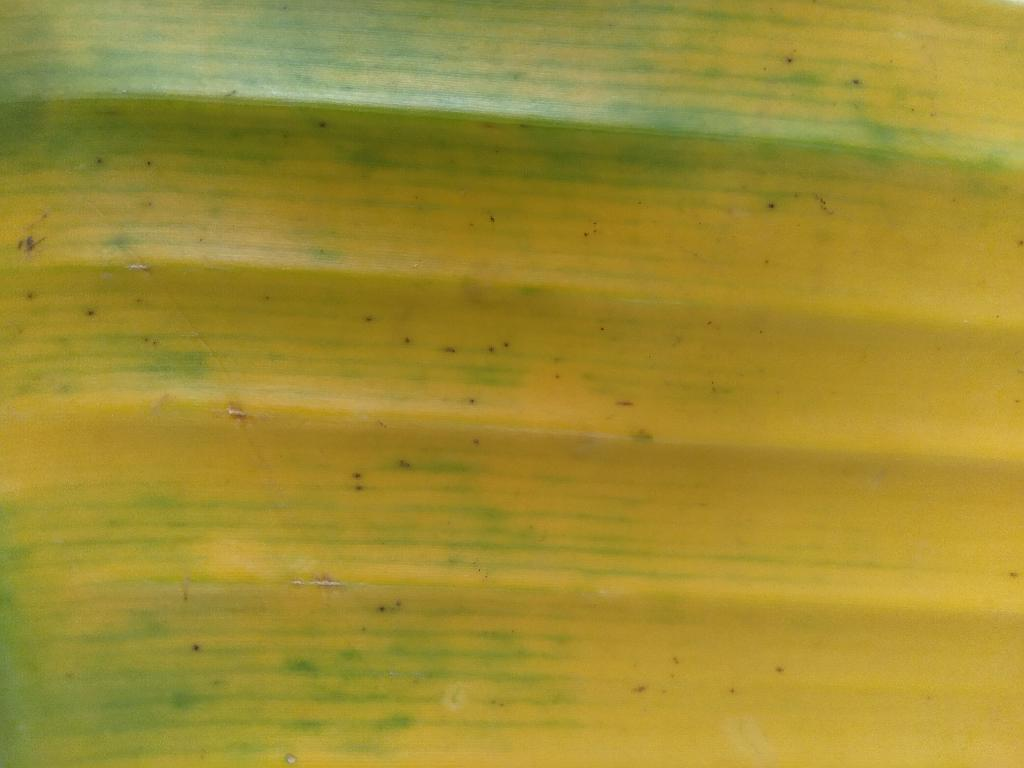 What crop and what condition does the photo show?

banana, fusarium wilt race 1
